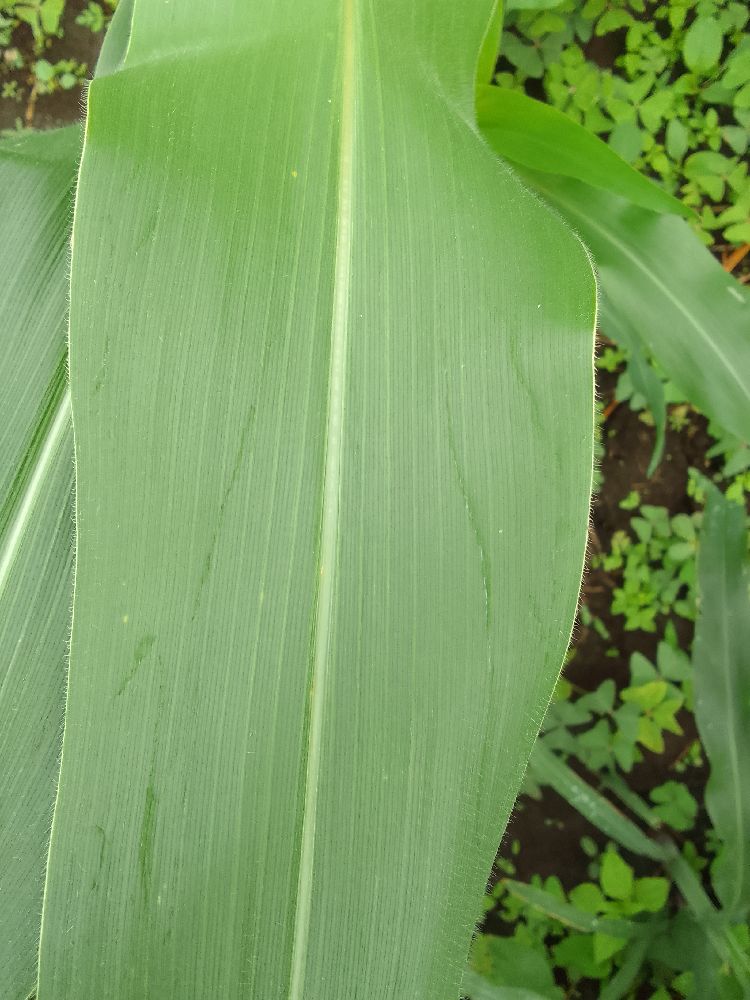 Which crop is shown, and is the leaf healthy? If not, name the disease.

maize, healthy
